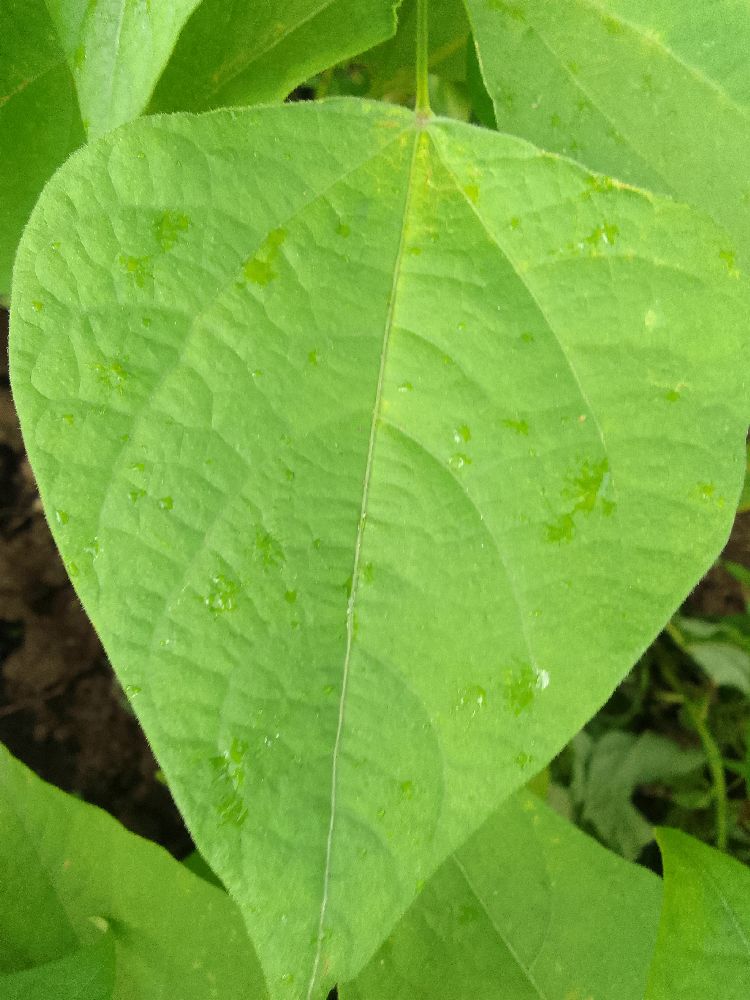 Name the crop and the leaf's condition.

common bean, healthy
